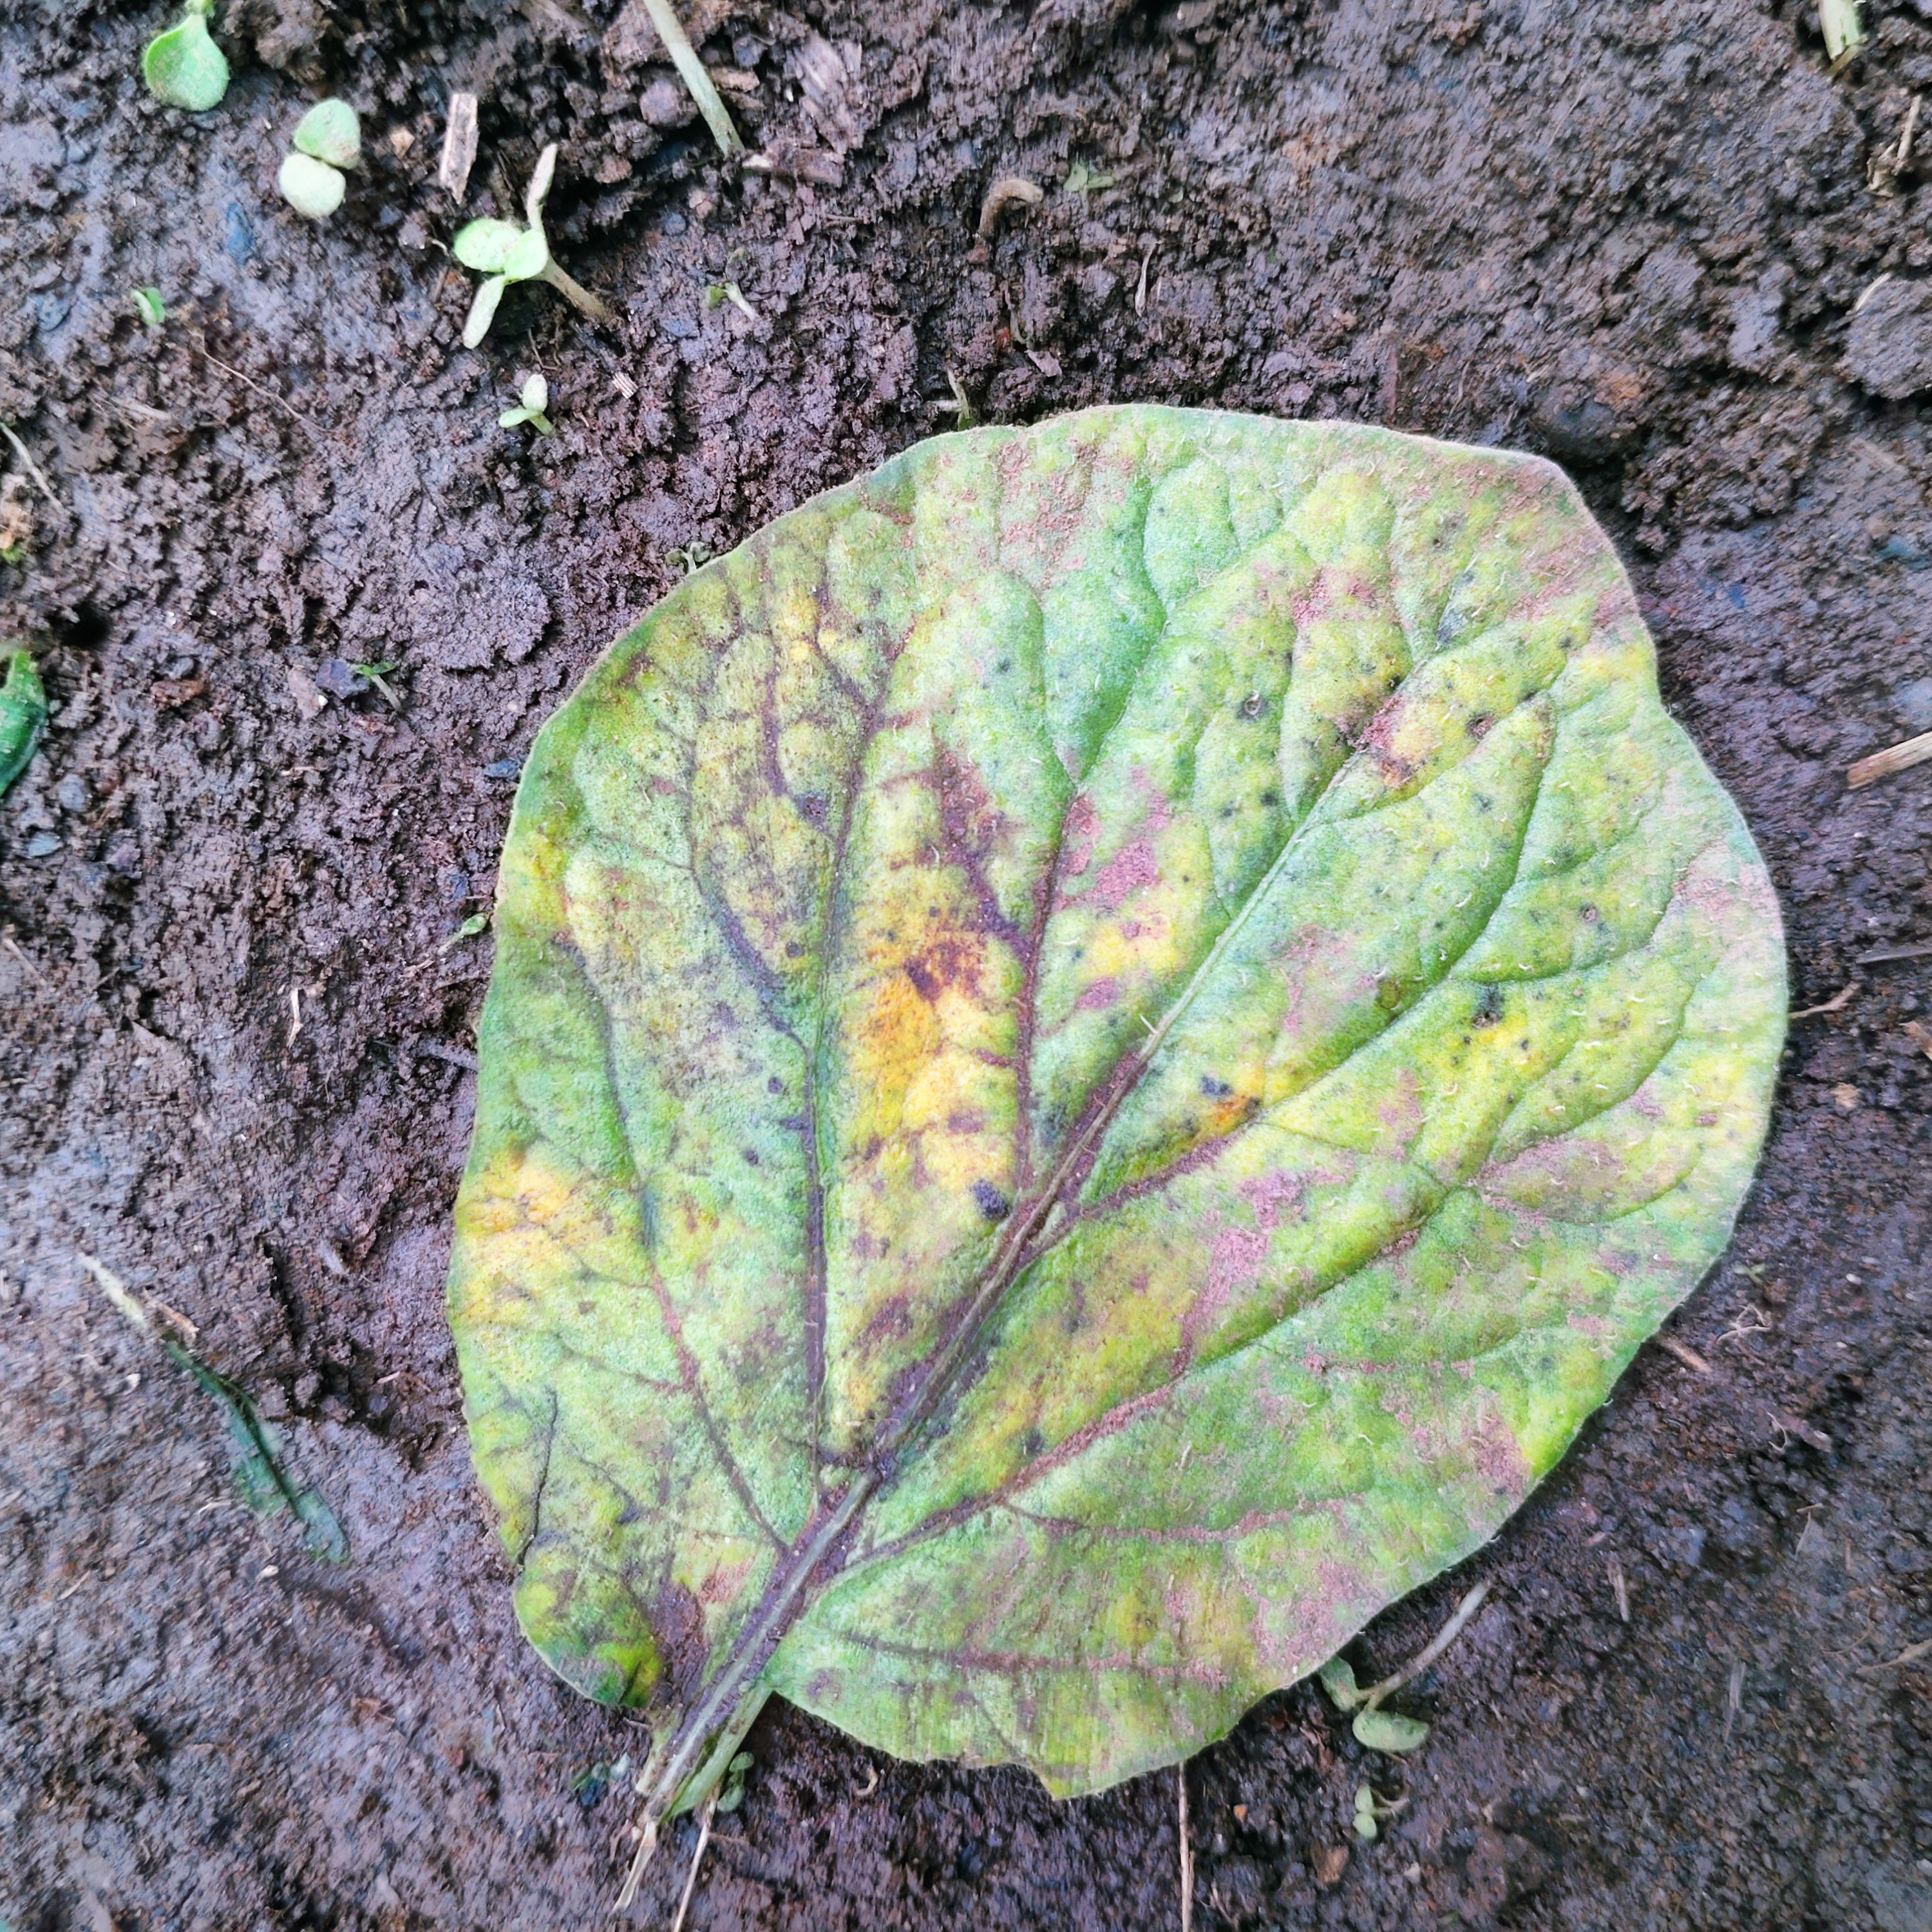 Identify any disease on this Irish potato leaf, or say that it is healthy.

late blight
